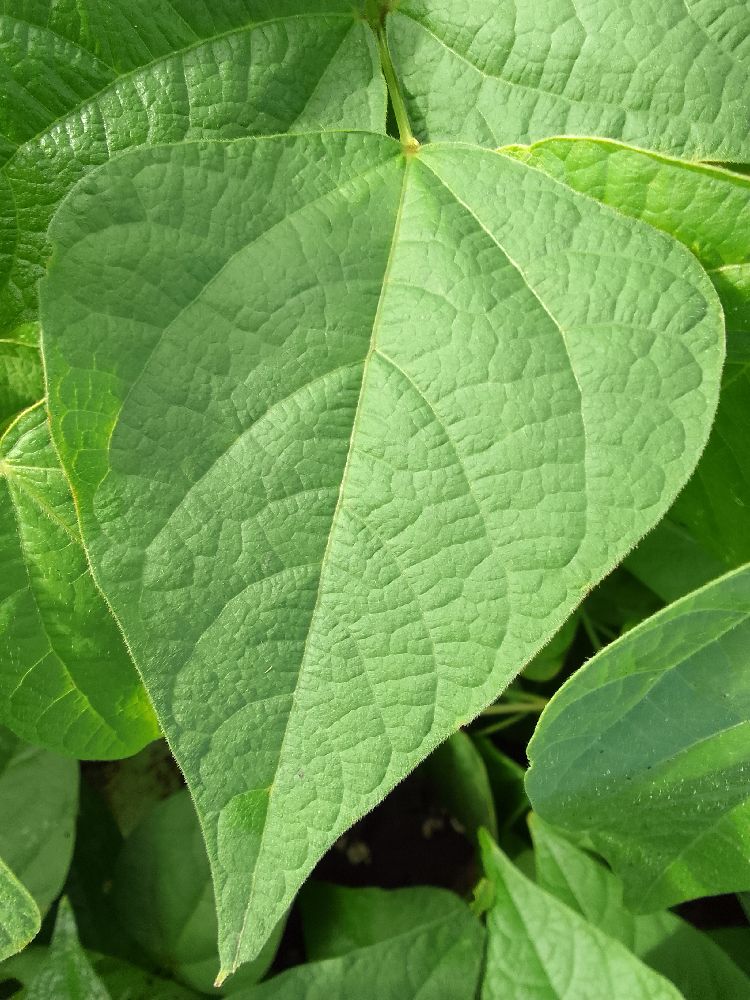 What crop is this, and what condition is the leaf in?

common bean, healthy
